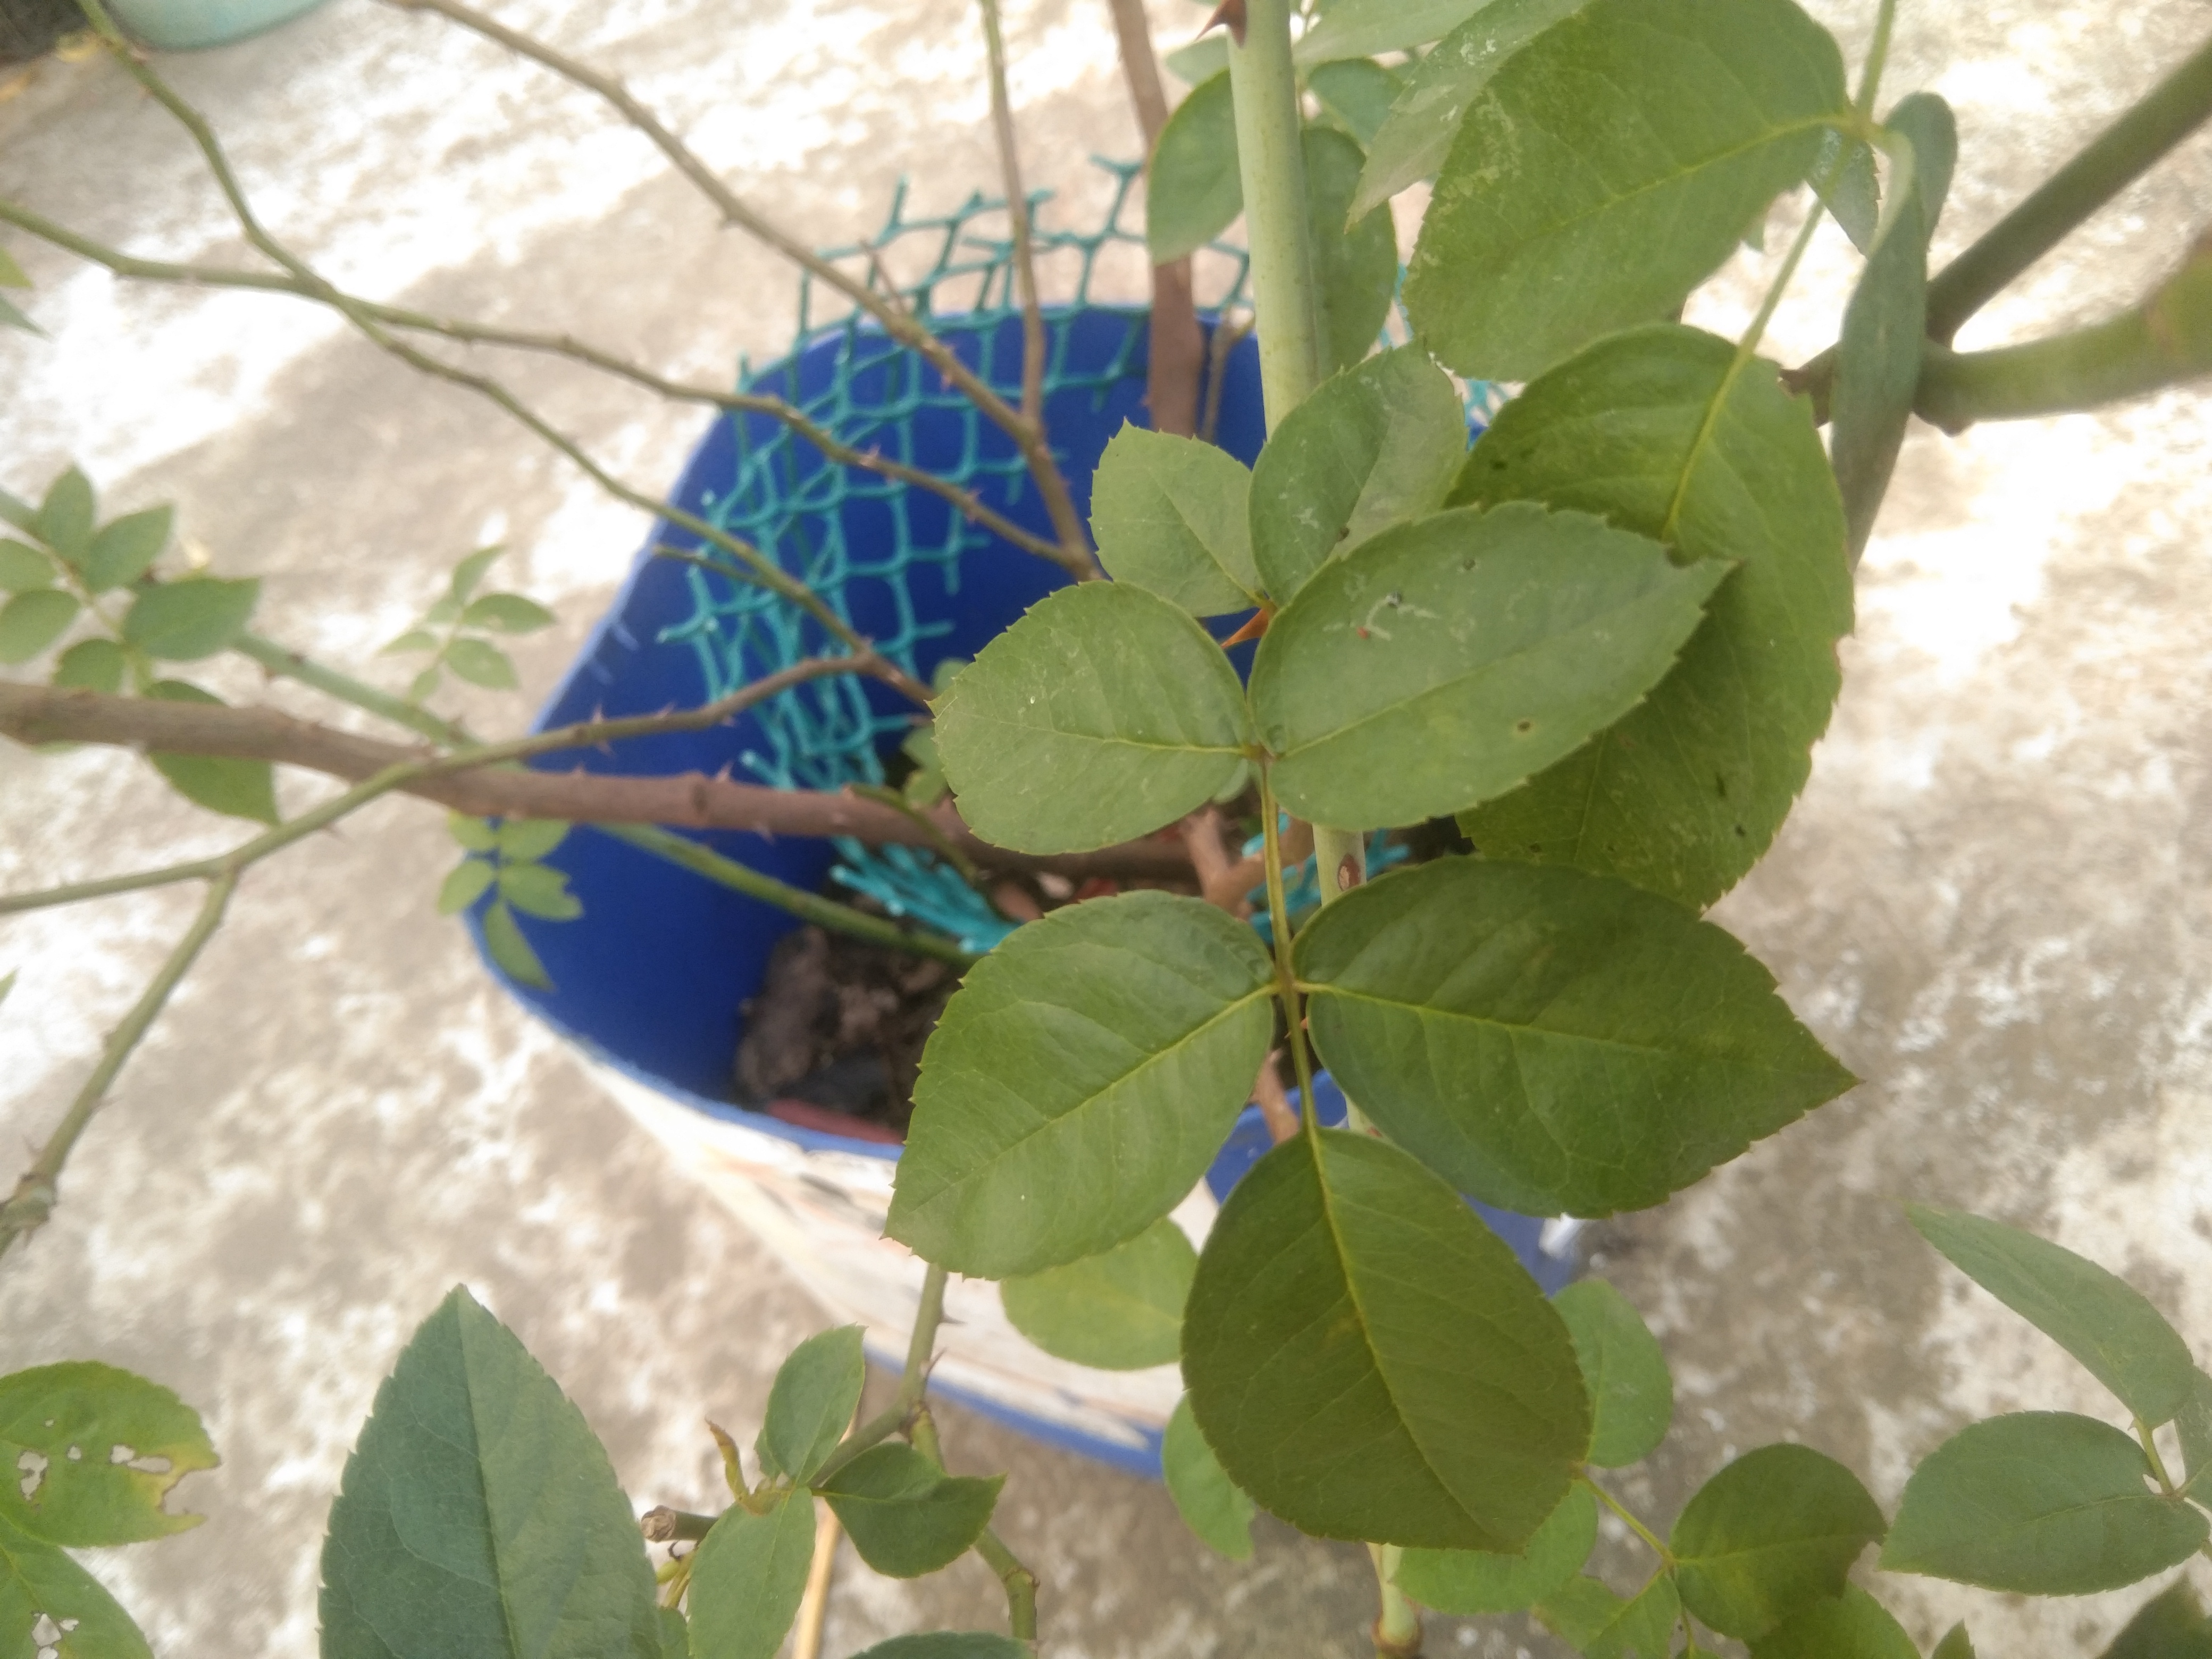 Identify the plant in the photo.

rose
